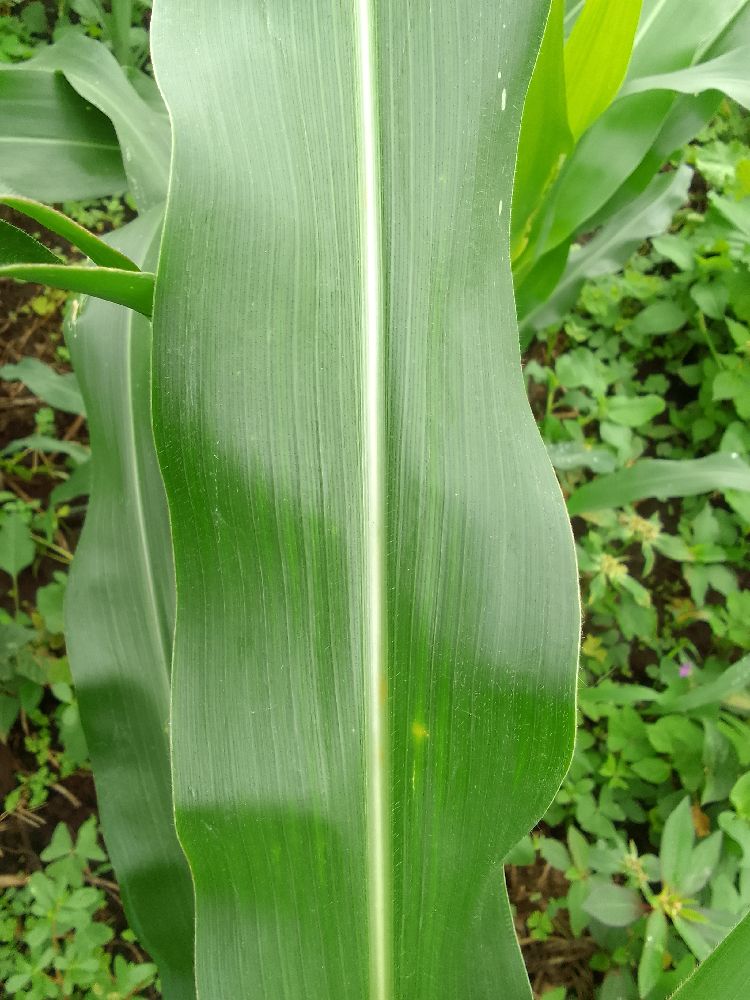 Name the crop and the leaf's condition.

maize, healthy
